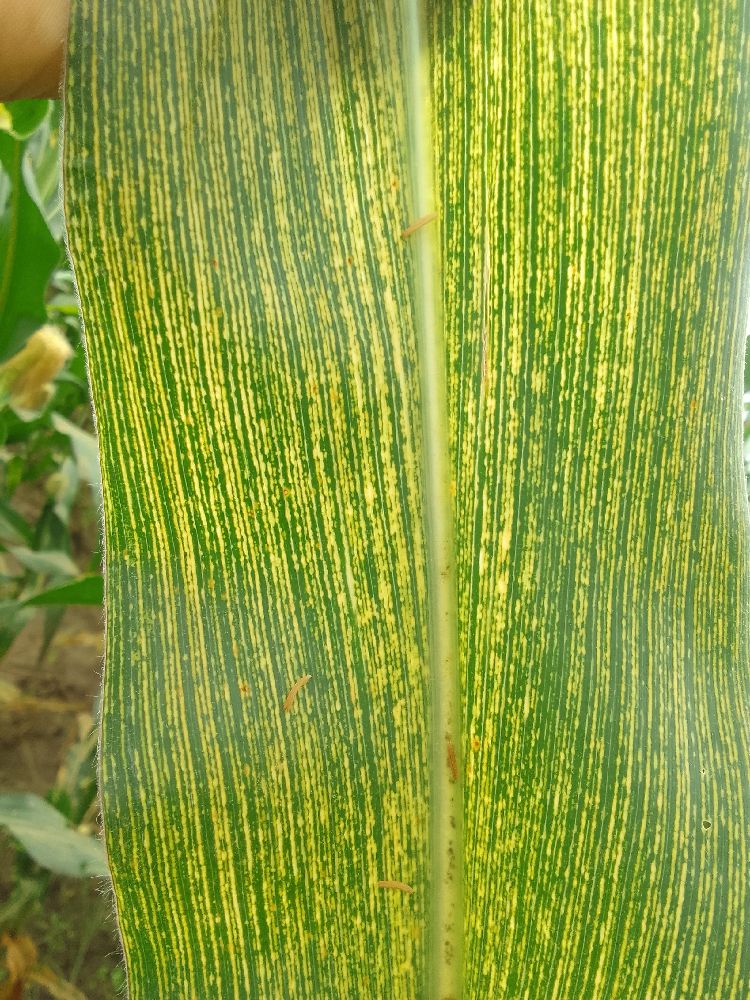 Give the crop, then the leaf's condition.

maize, maize streak virus
